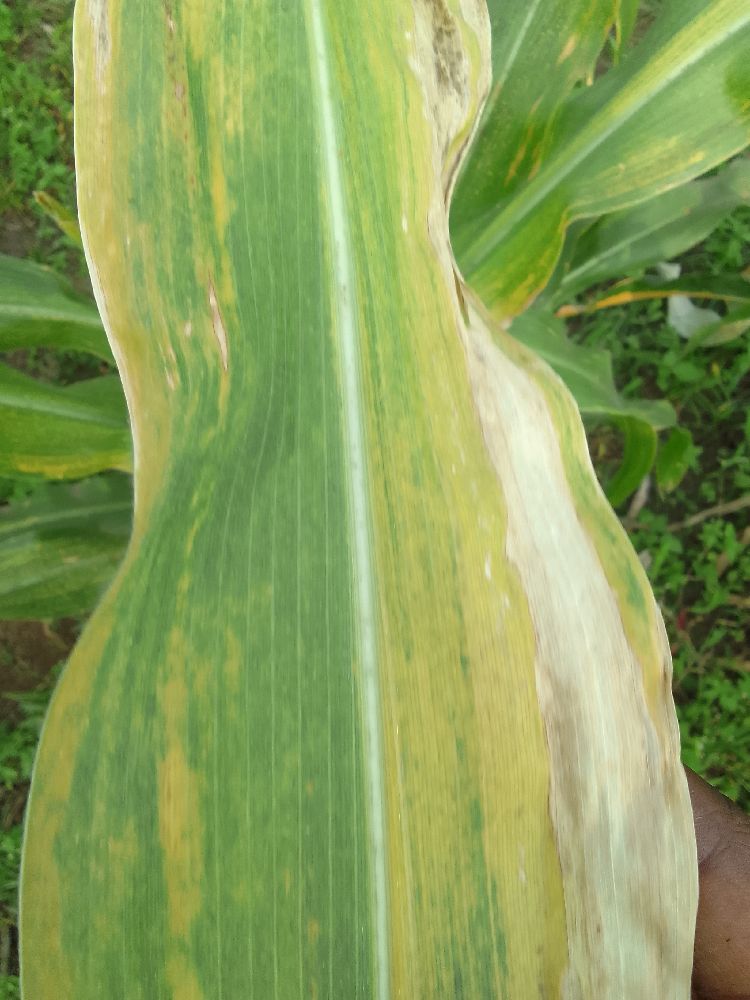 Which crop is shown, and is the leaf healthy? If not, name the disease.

maize, maize lethal necrosis
